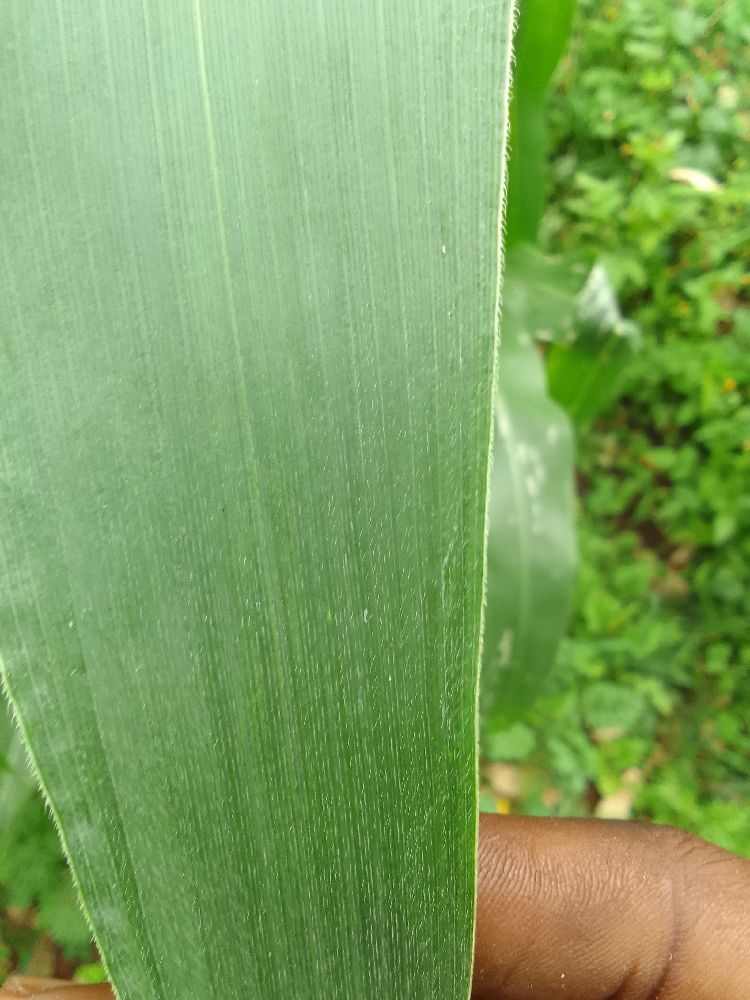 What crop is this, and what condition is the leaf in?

maize, healthy
